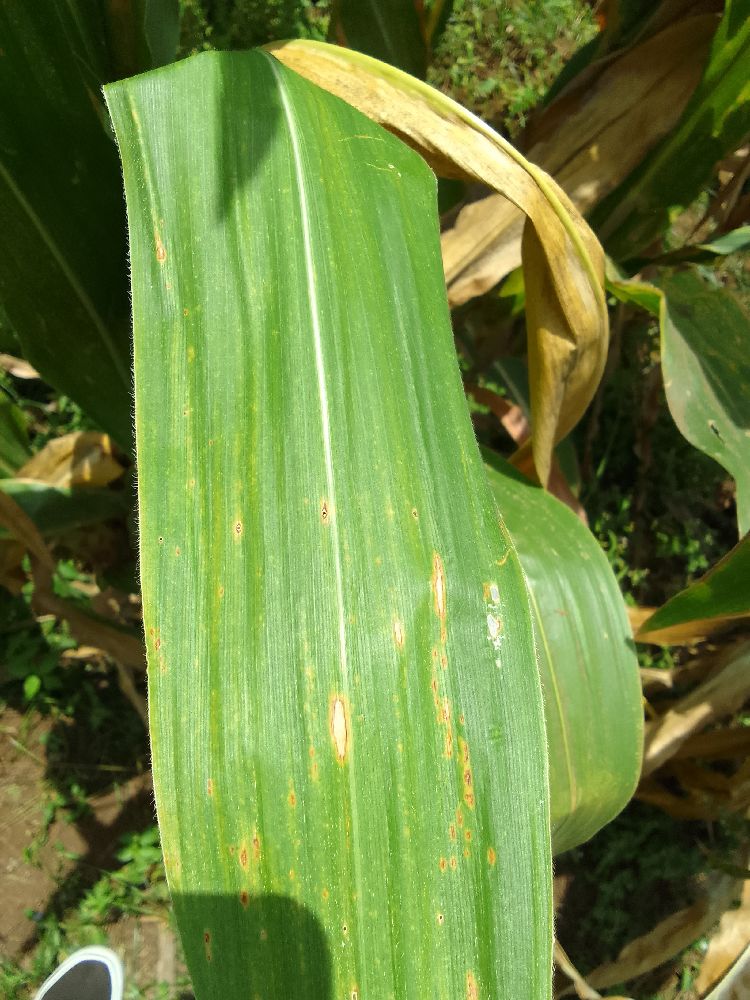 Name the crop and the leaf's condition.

maize, maize lethal necrosis
